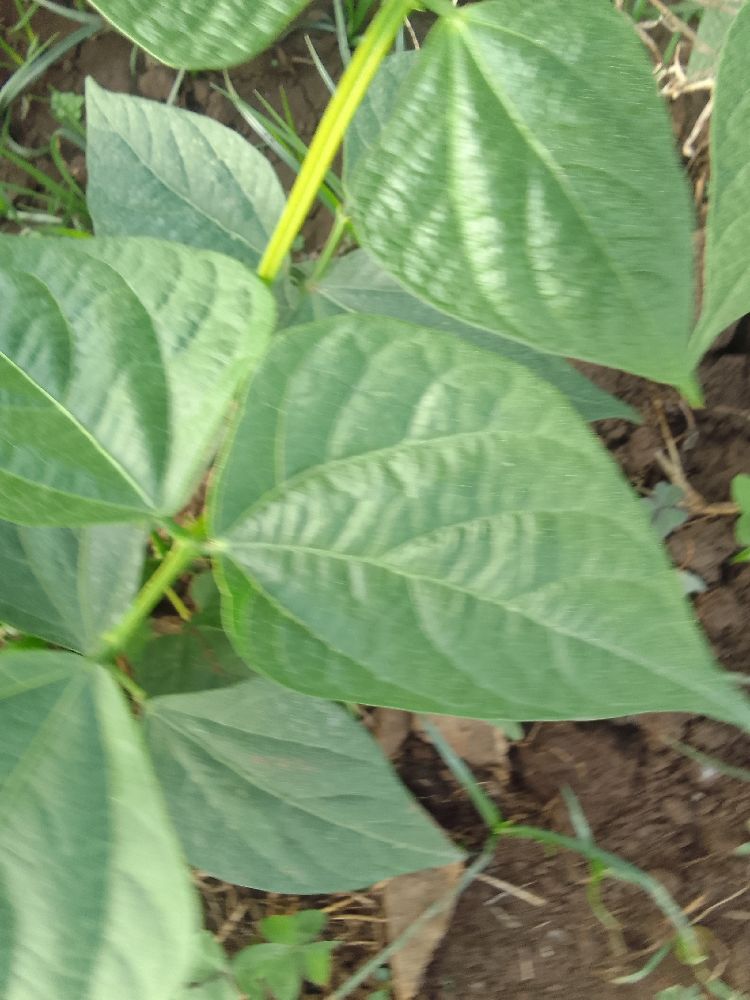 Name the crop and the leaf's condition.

common bean, healthy
